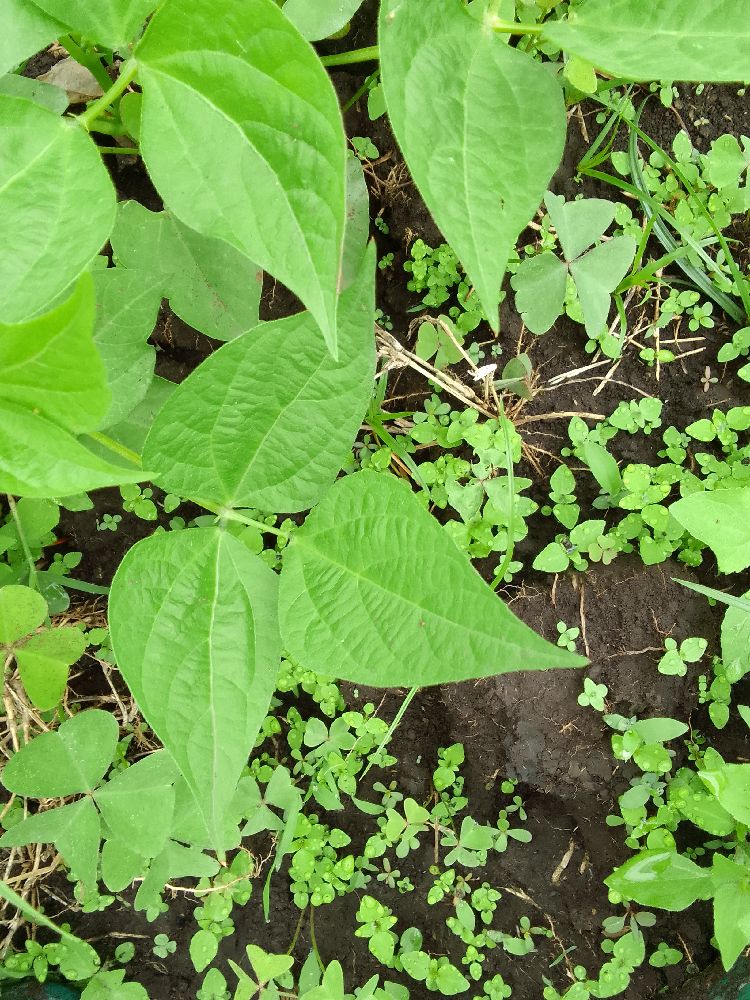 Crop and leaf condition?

common bean, healthy
